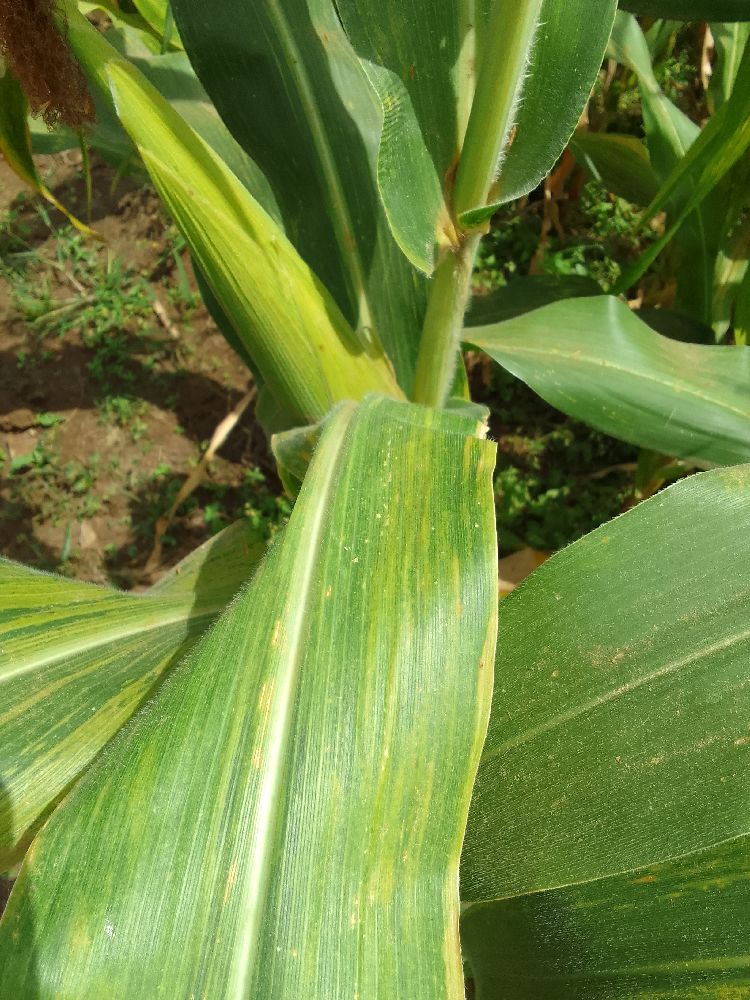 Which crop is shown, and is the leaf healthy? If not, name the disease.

maize, maize lethal necrosis
